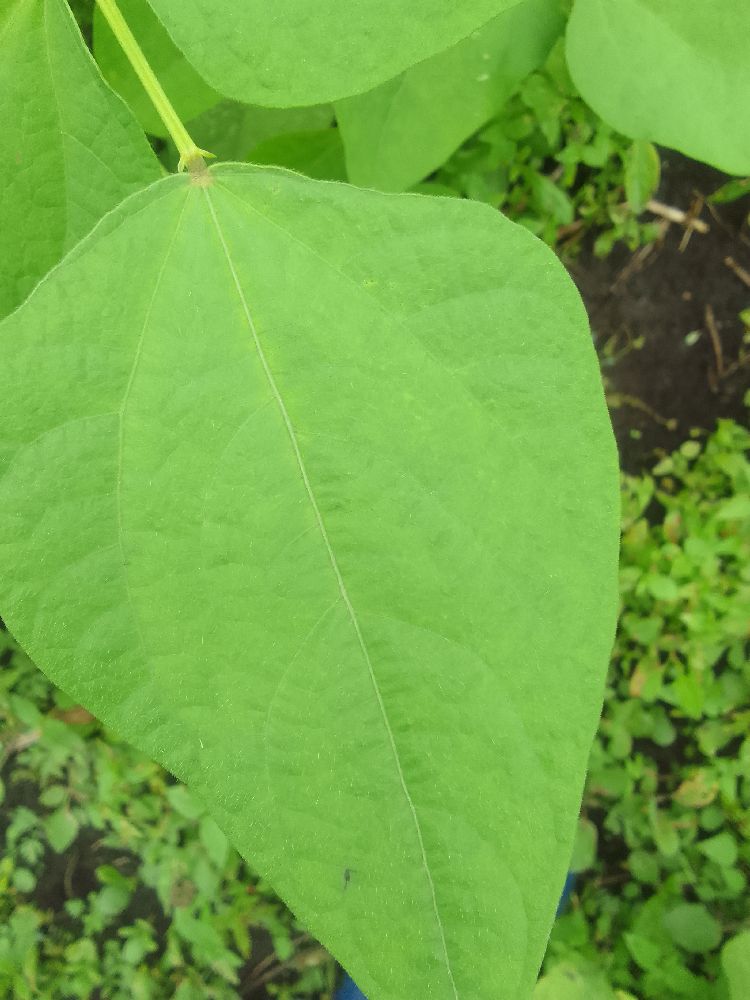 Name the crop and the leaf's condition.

common bean, healthy
